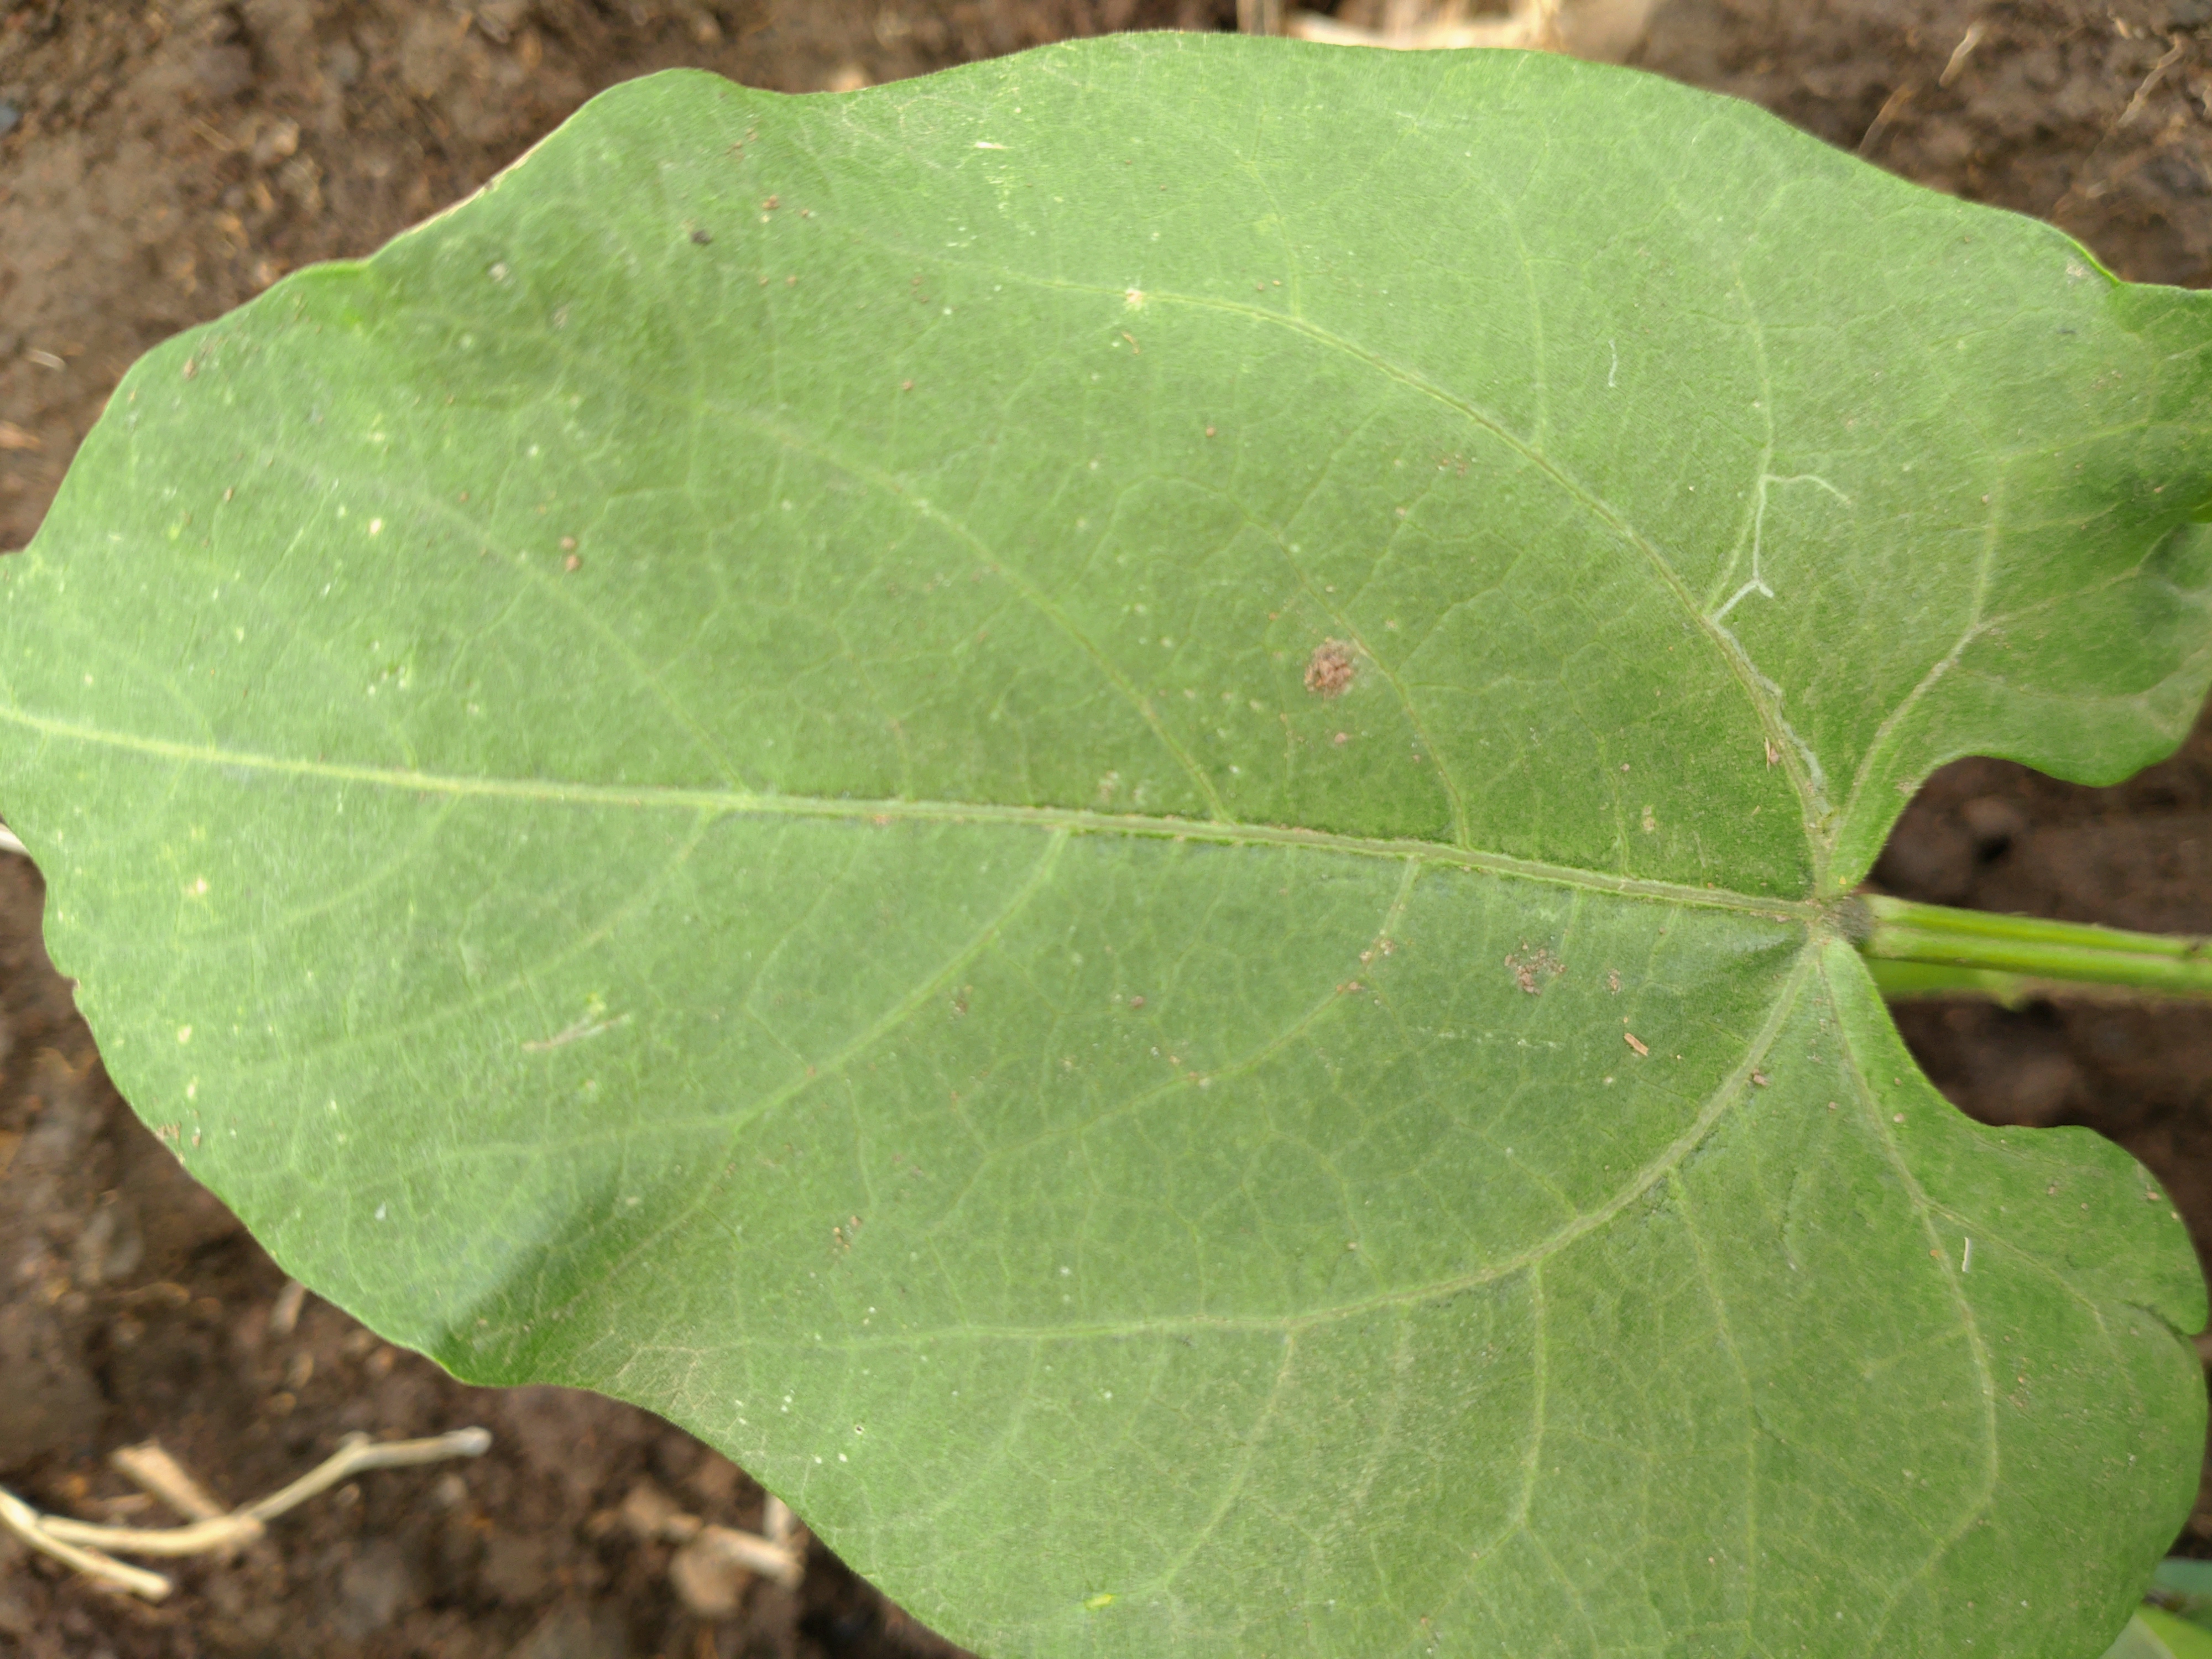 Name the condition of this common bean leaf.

healthy
